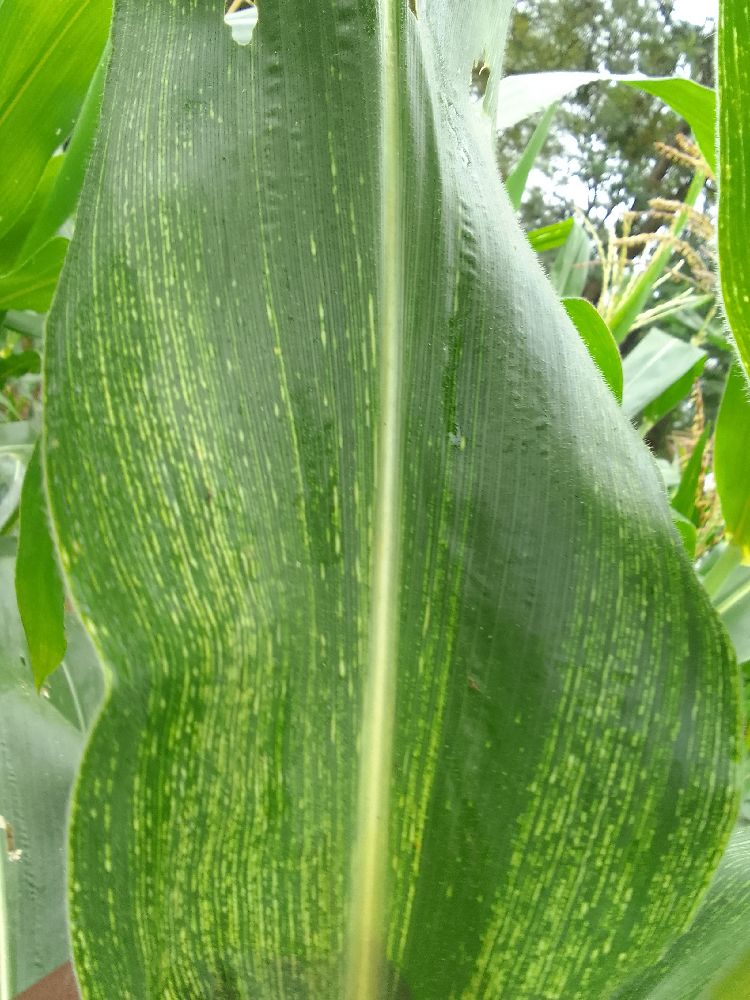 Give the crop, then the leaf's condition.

maize, maize streak virus
